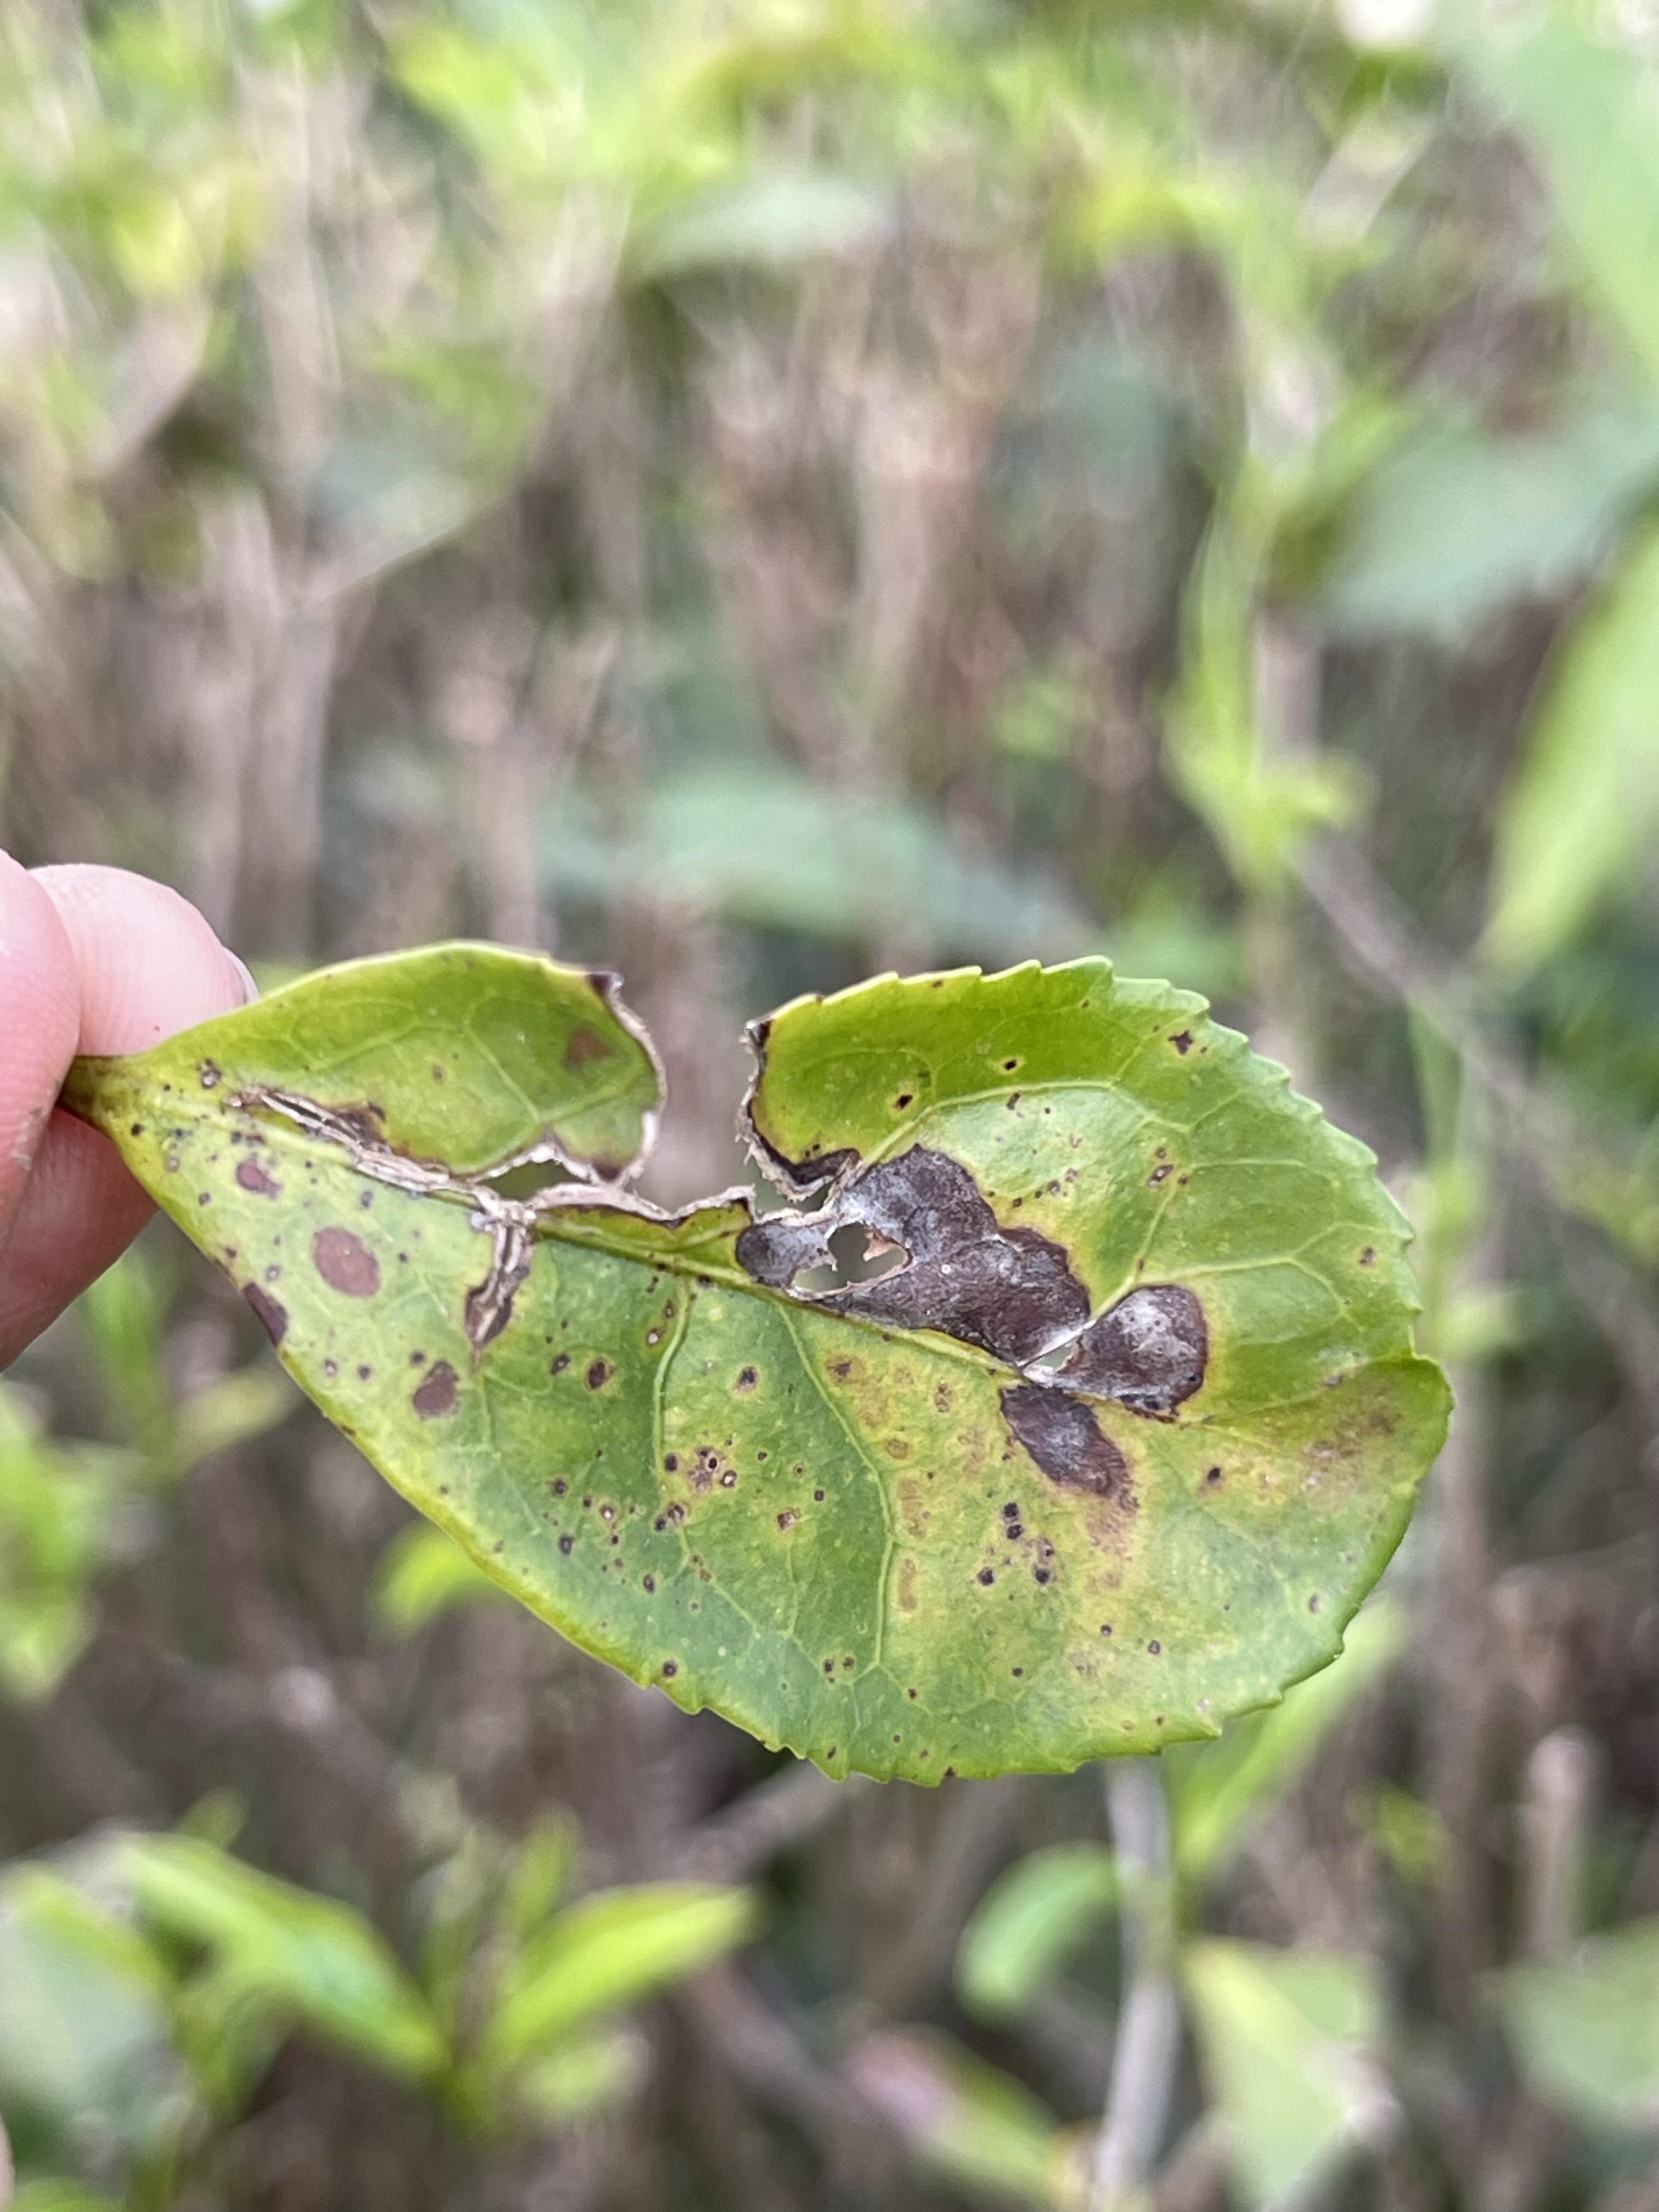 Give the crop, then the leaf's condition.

tea, red rust
